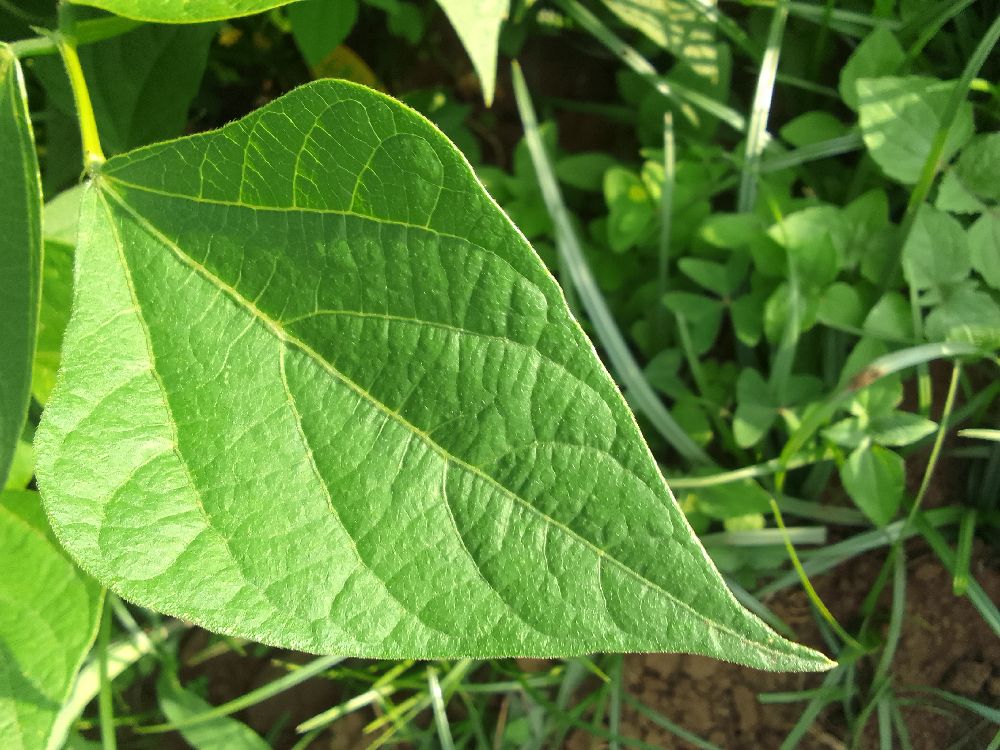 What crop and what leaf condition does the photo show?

common bean, healthy
